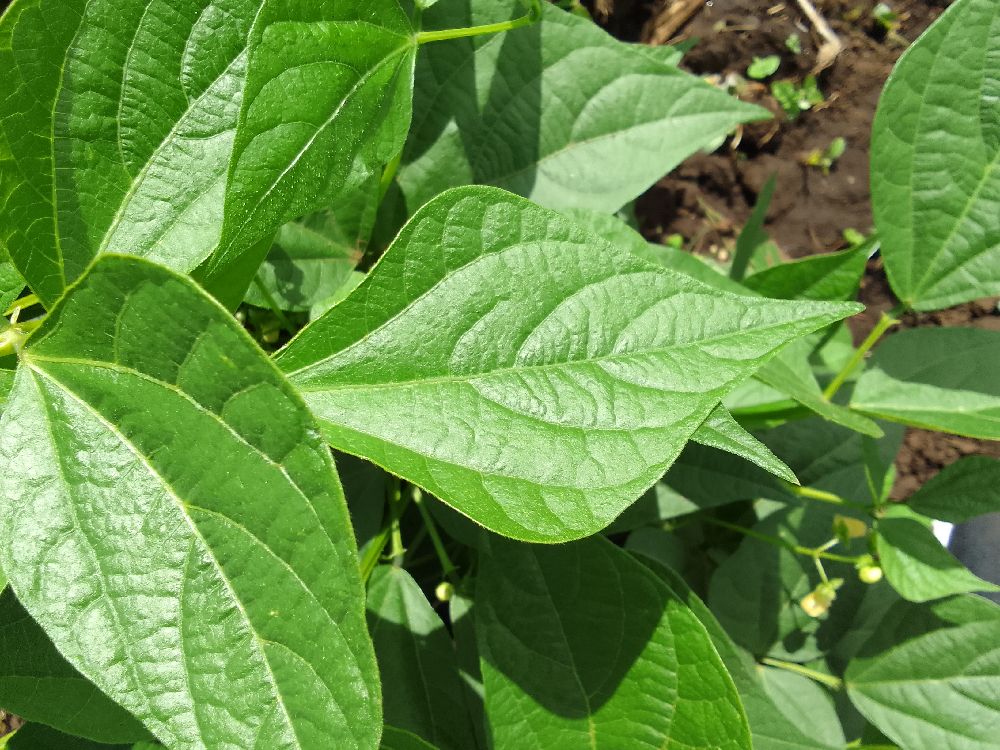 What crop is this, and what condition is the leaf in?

common bean, healthy
